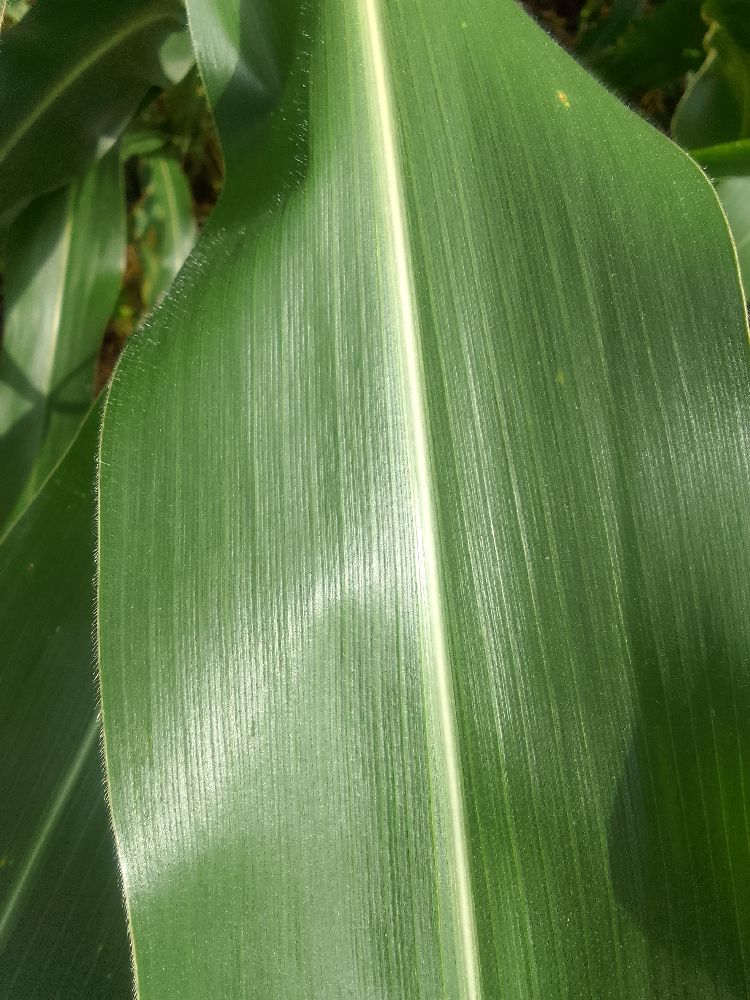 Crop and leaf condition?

maize, healthy
